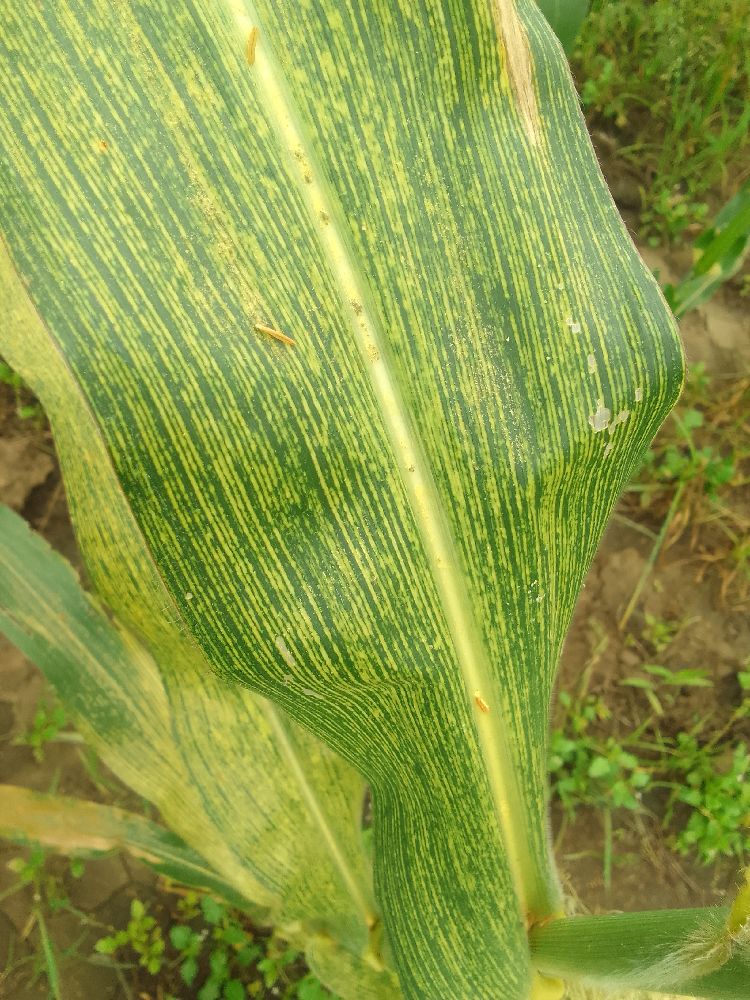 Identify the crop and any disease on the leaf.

maize, maize streak virus
